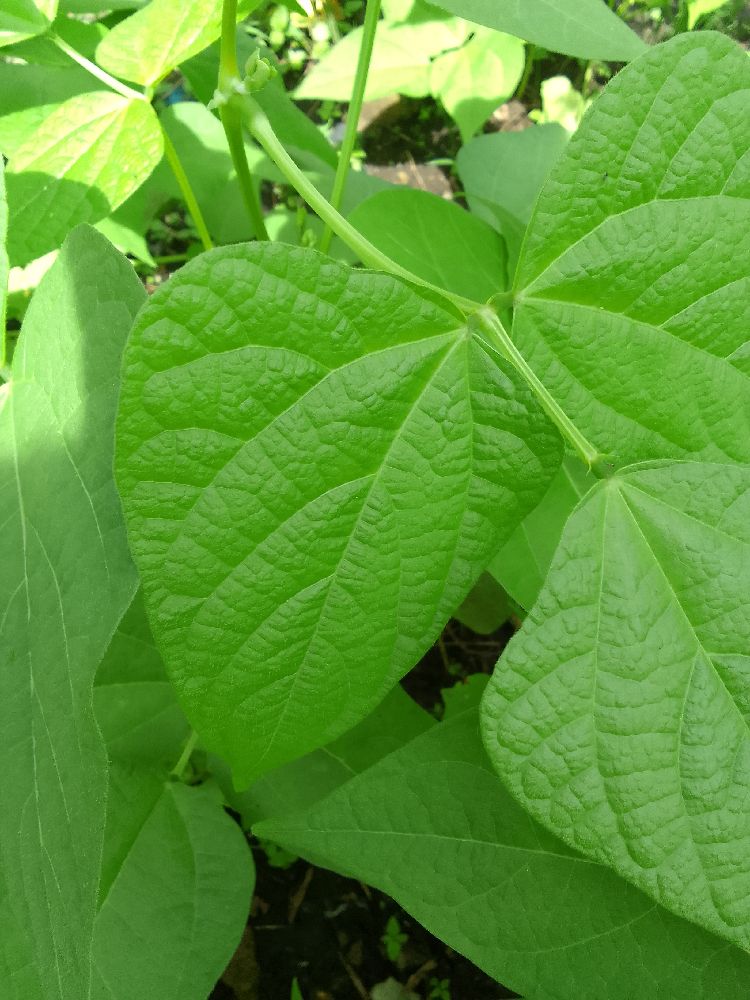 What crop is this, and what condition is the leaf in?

common bean, healthy
